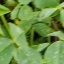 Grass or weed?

unstructured weed
